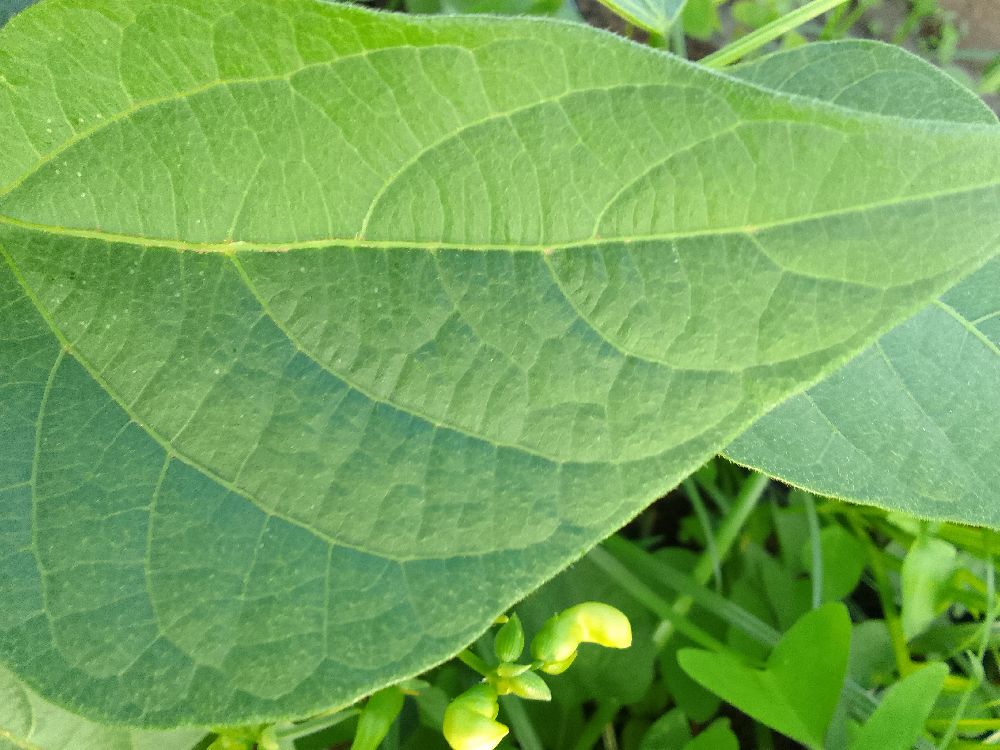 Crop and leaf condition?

common bean, healthy
